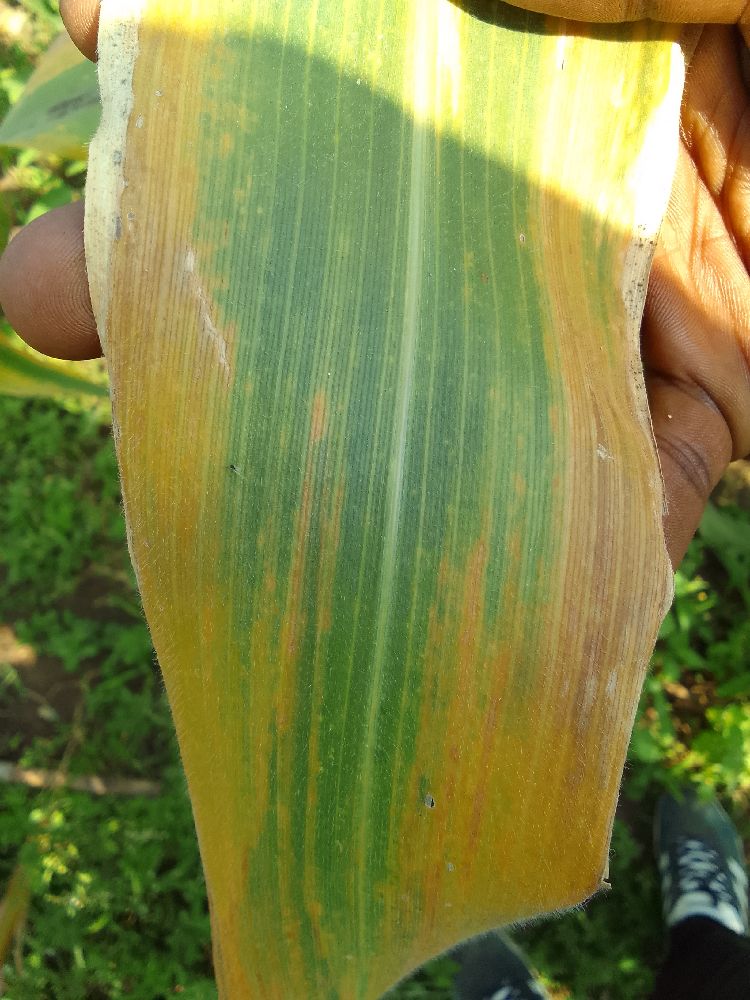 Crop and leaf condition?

maize, maize lethal necrosis
